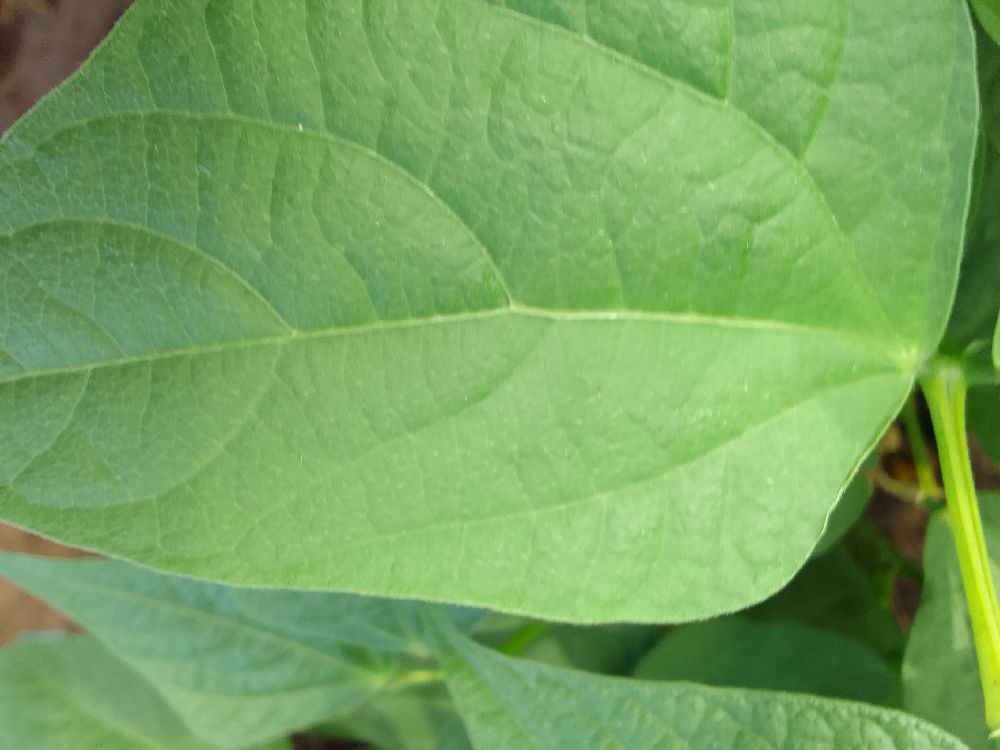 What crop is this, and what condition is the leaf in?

common bean, healthy
